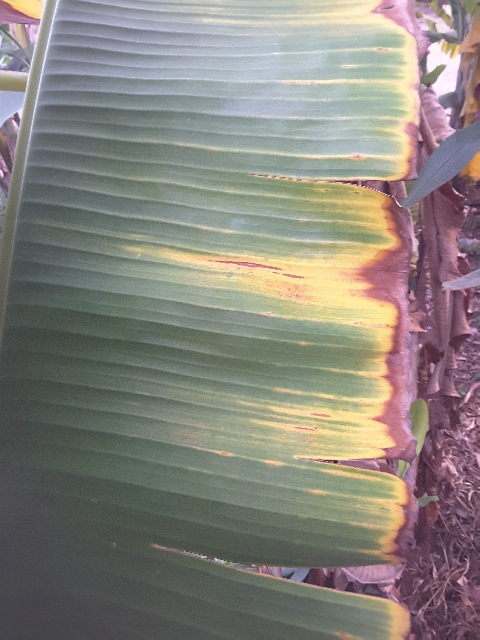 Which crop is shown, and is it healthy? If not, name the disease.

banana, fusarium wilt race 1
